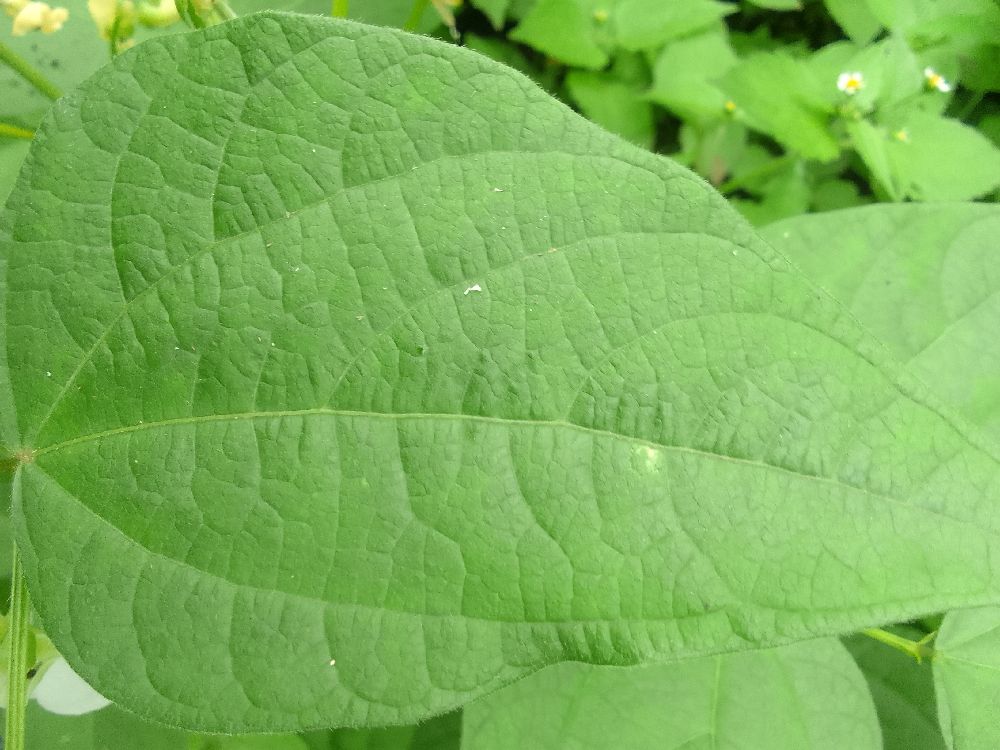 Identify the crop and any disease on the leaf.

common bean, healthy
